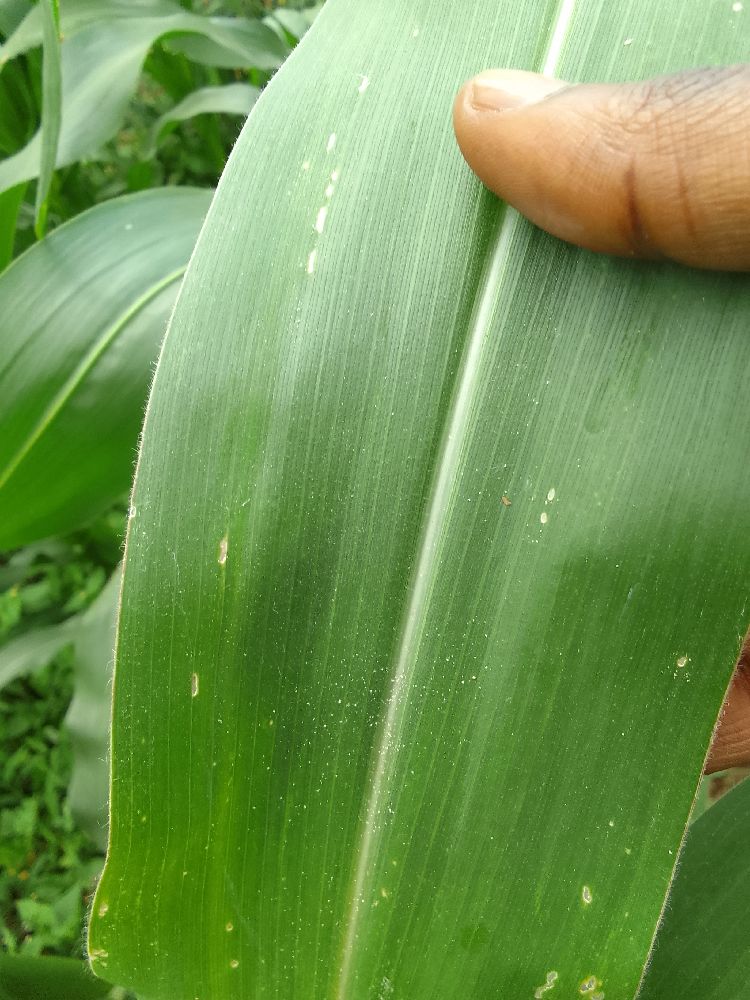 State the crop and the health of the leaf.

maize, healthy
